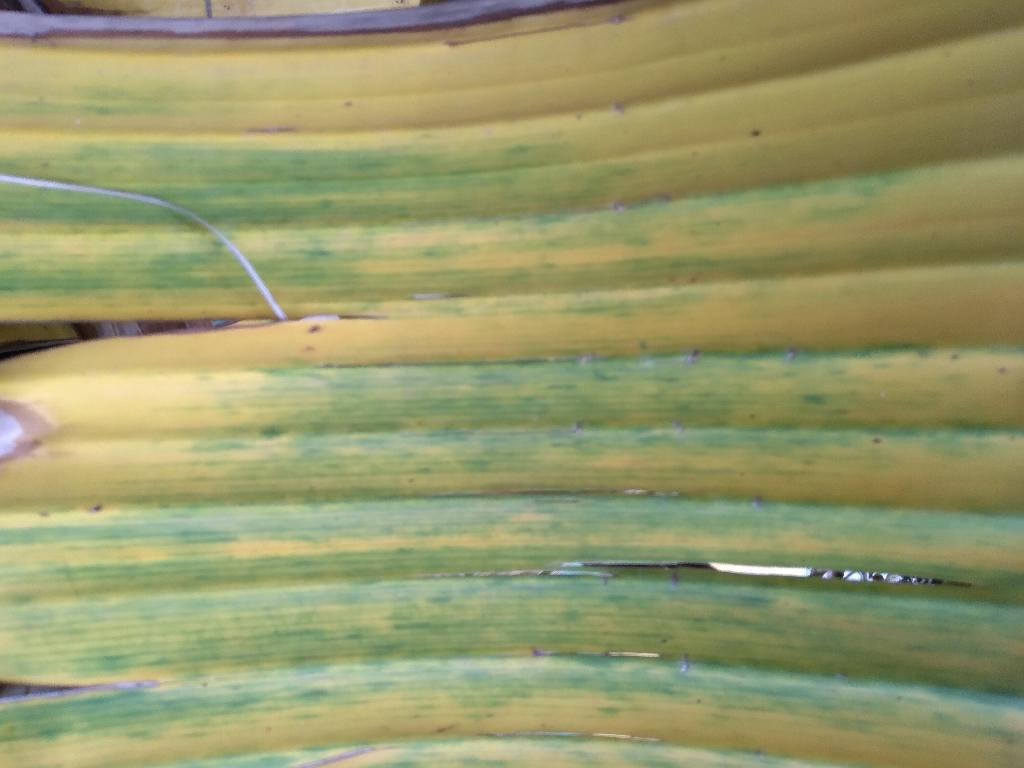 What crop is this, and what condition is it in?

banana, fusarium wilt race 1
